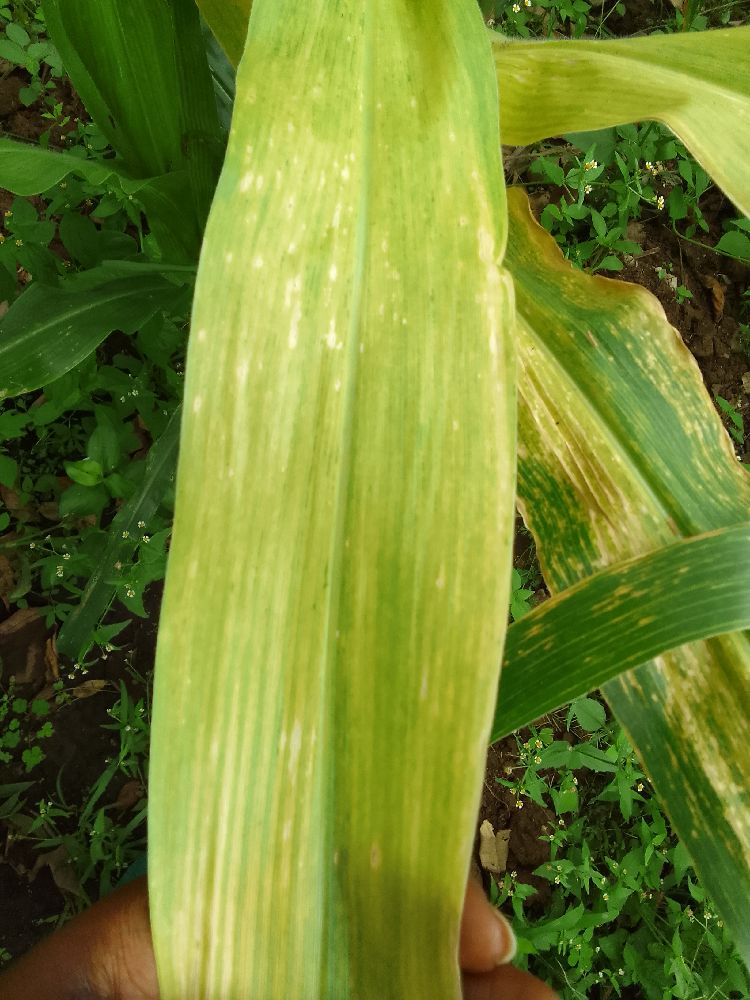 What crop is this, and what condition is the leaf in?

maize, maize lethal necrosis
